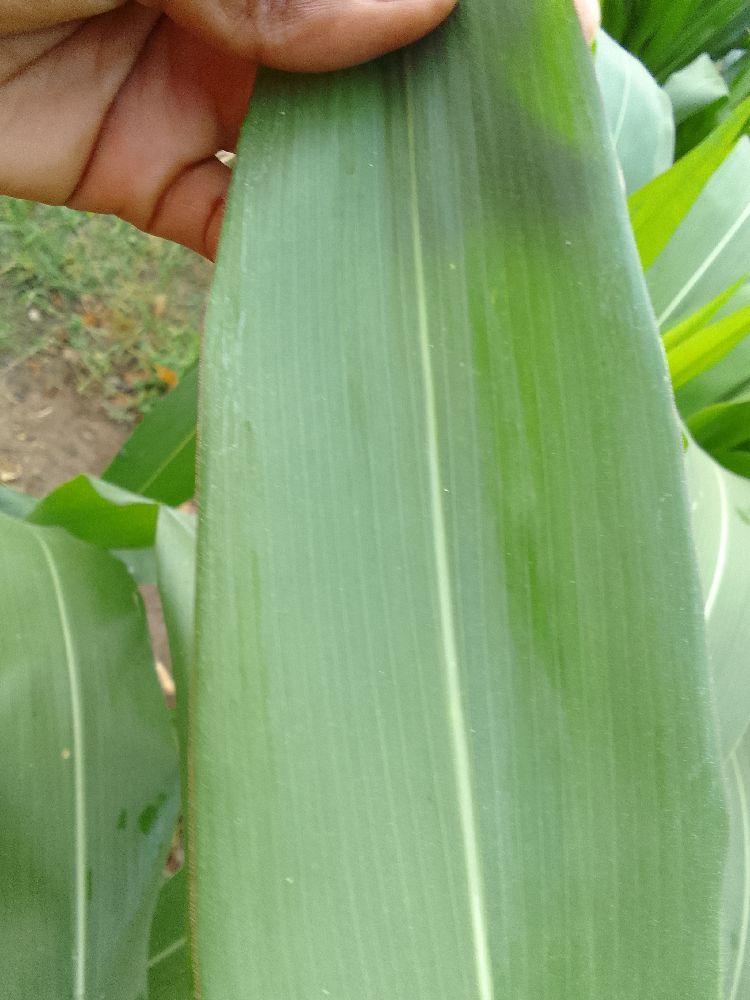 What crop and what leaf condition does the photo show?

maize, healthy
